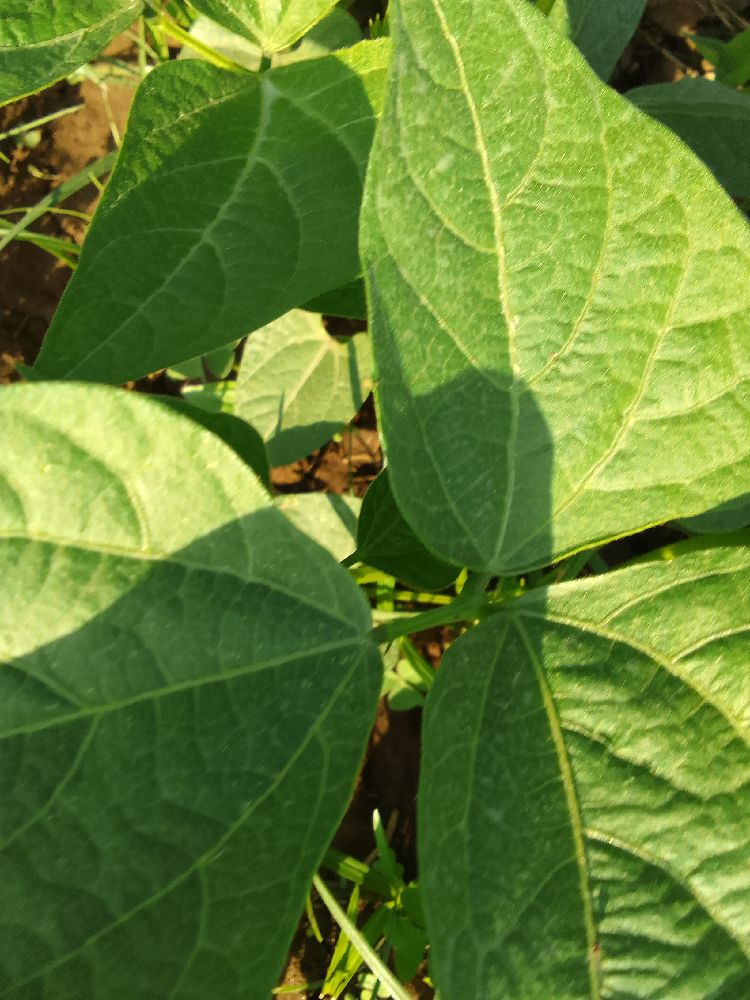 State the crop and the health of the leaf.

common bean, healthy
